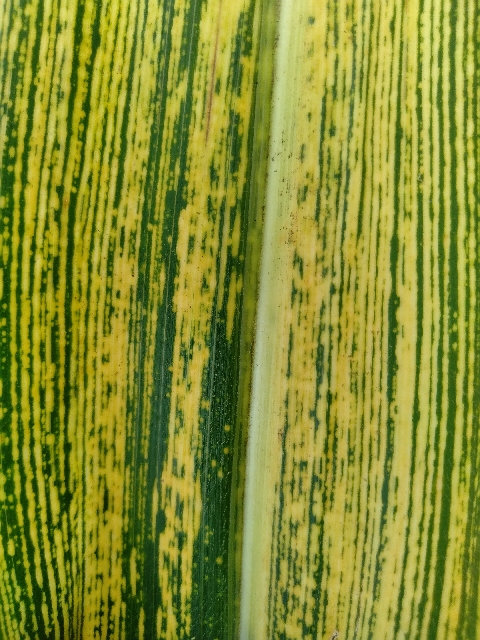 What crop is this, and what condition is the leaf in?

maize, maize streak virus
